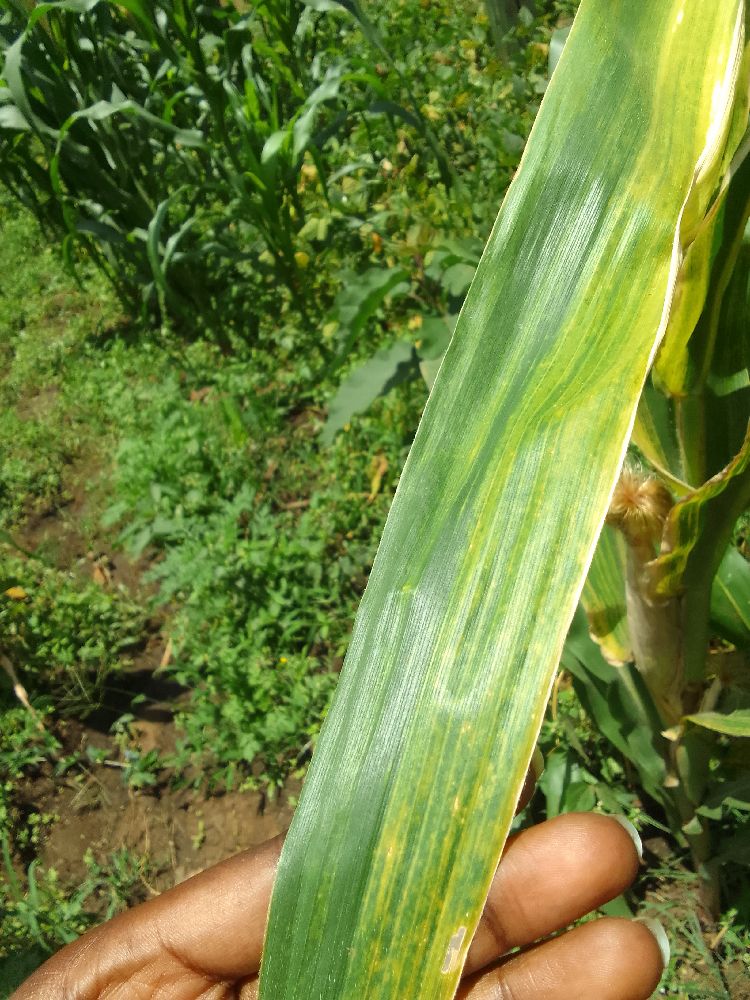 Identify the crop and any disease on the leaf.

maize, maize lethal necrosis
